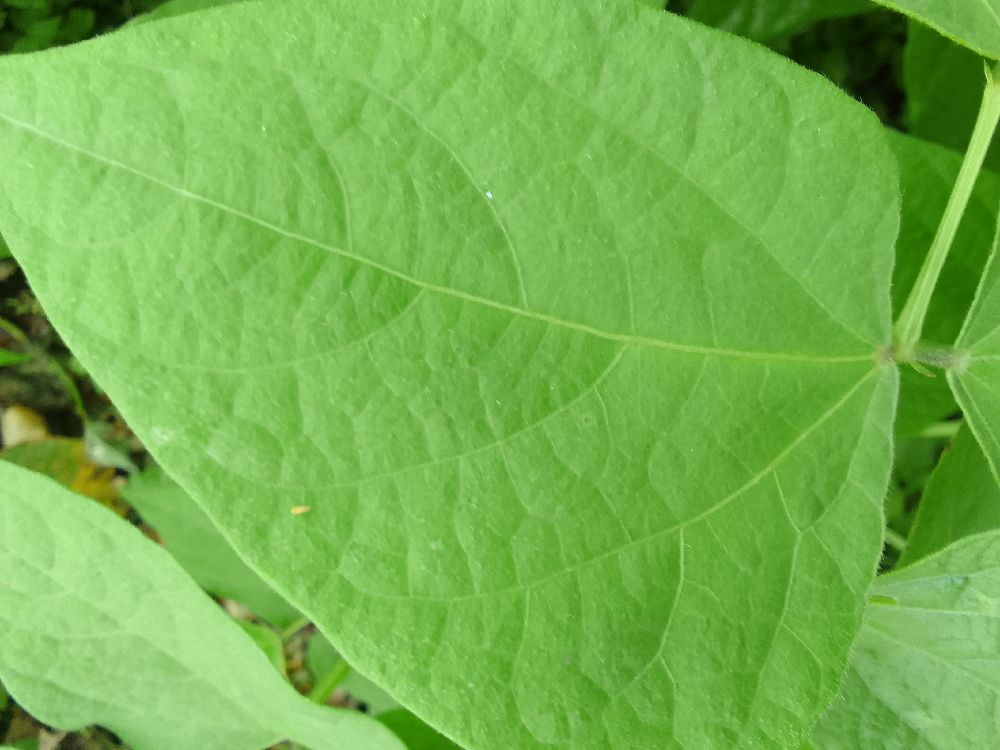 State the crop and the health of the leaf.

common bean, healthy
